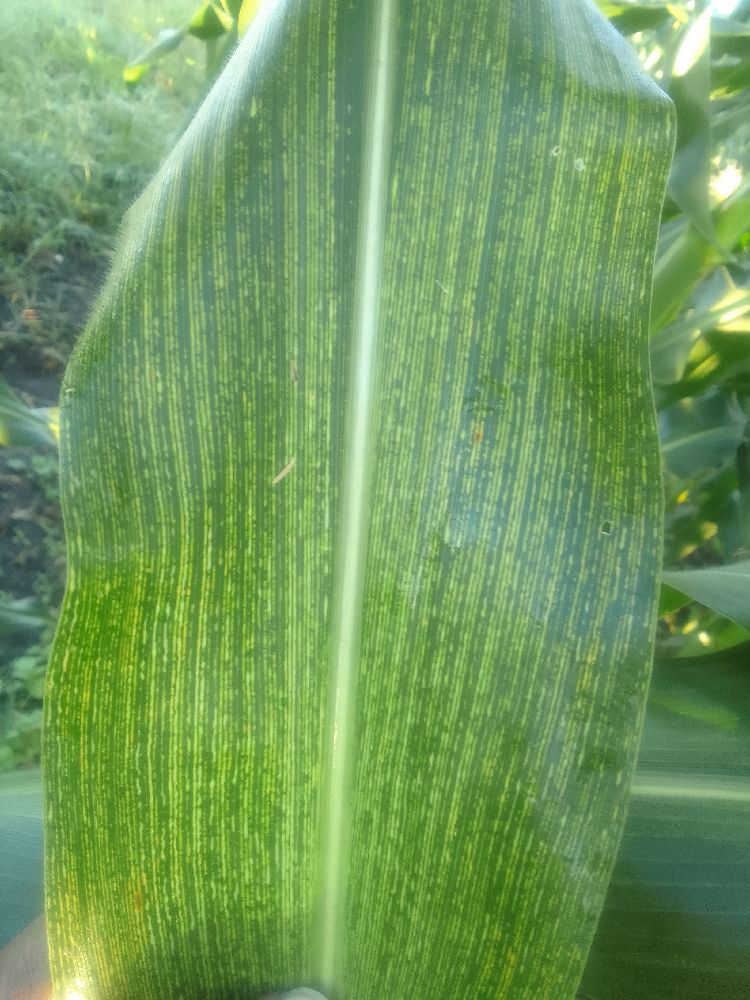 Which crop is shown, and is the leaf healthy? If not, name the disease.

maize, maize streak virus
